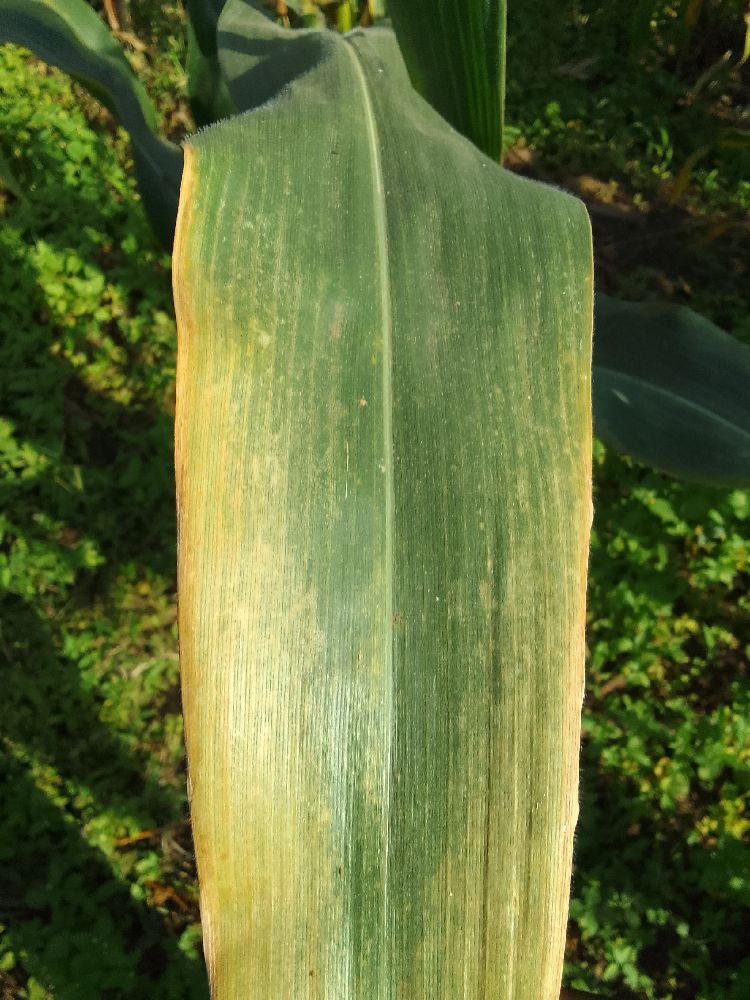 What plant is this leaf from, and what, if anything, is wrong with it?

maize, maize lethal necrosis
